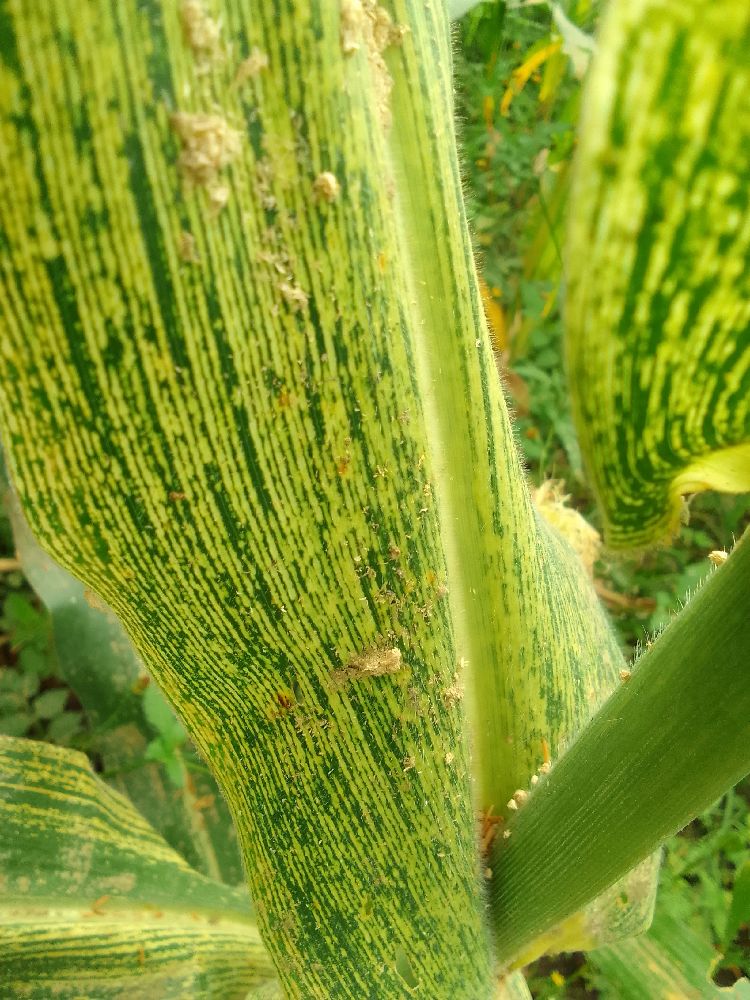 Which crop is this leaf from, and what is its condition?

maize, maize streak virus
